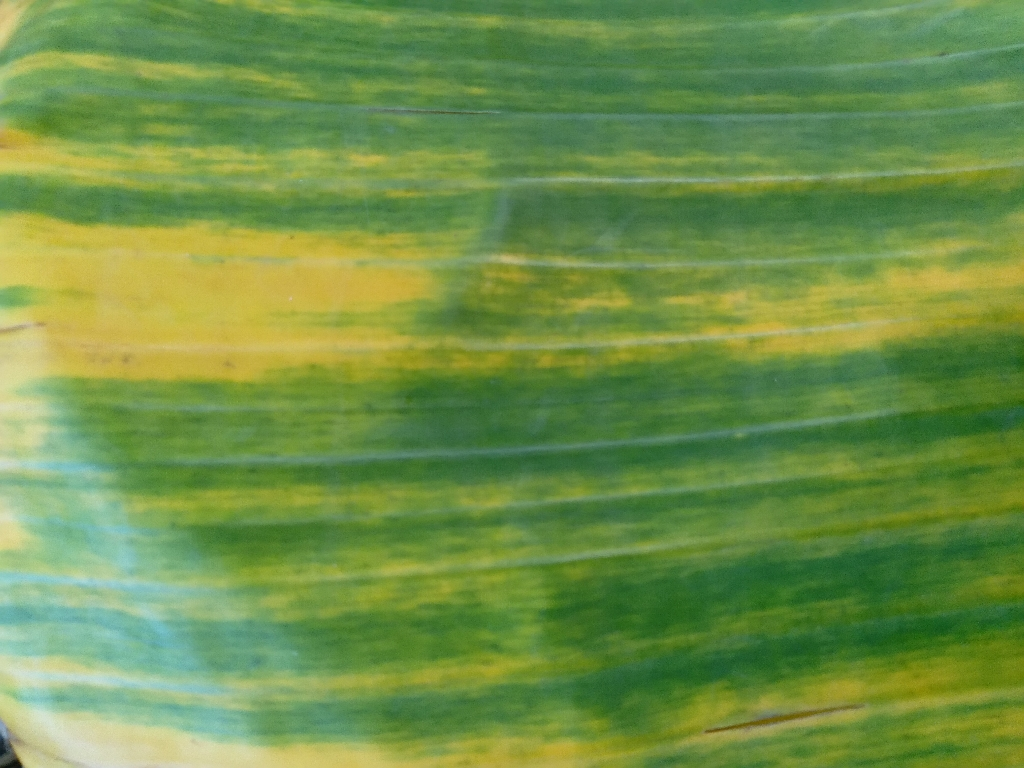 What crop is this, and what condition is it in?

banana, fusarium wilt race 1
